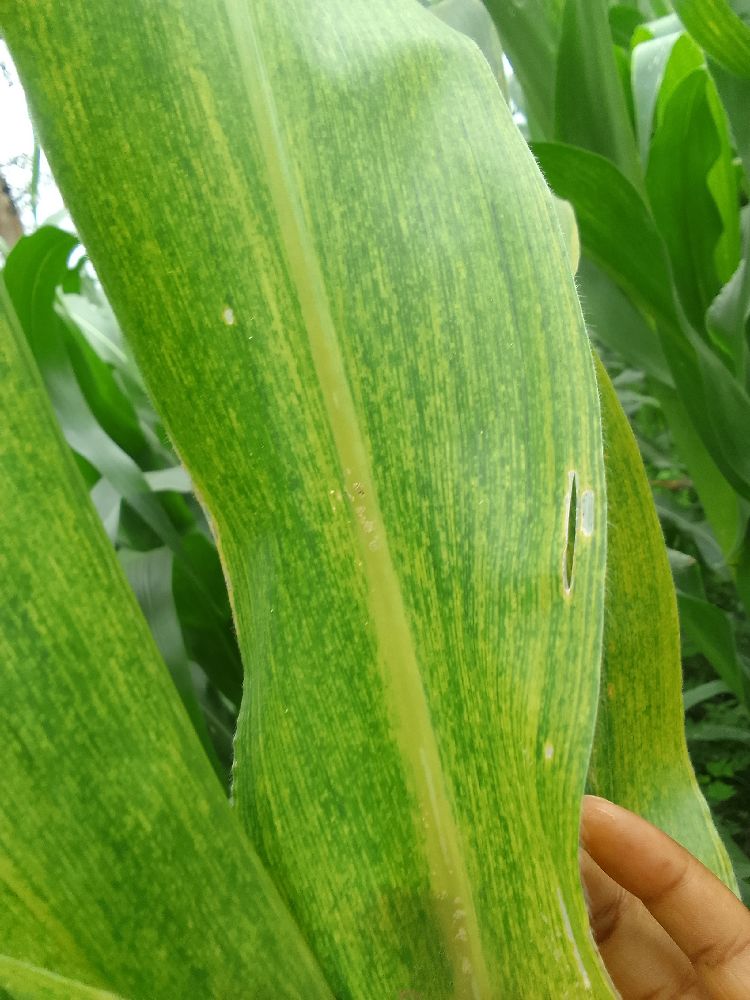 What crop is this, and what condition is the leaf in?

maize, maize lethal necrosis
